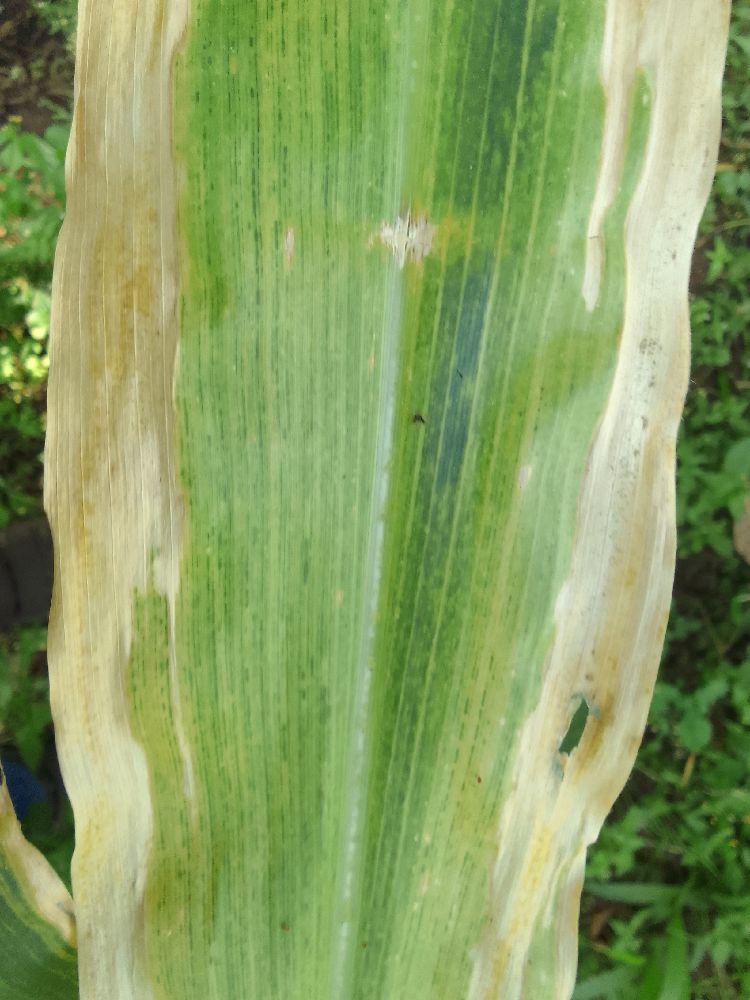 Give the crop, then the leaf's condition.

maize, maize lethal necrosis
